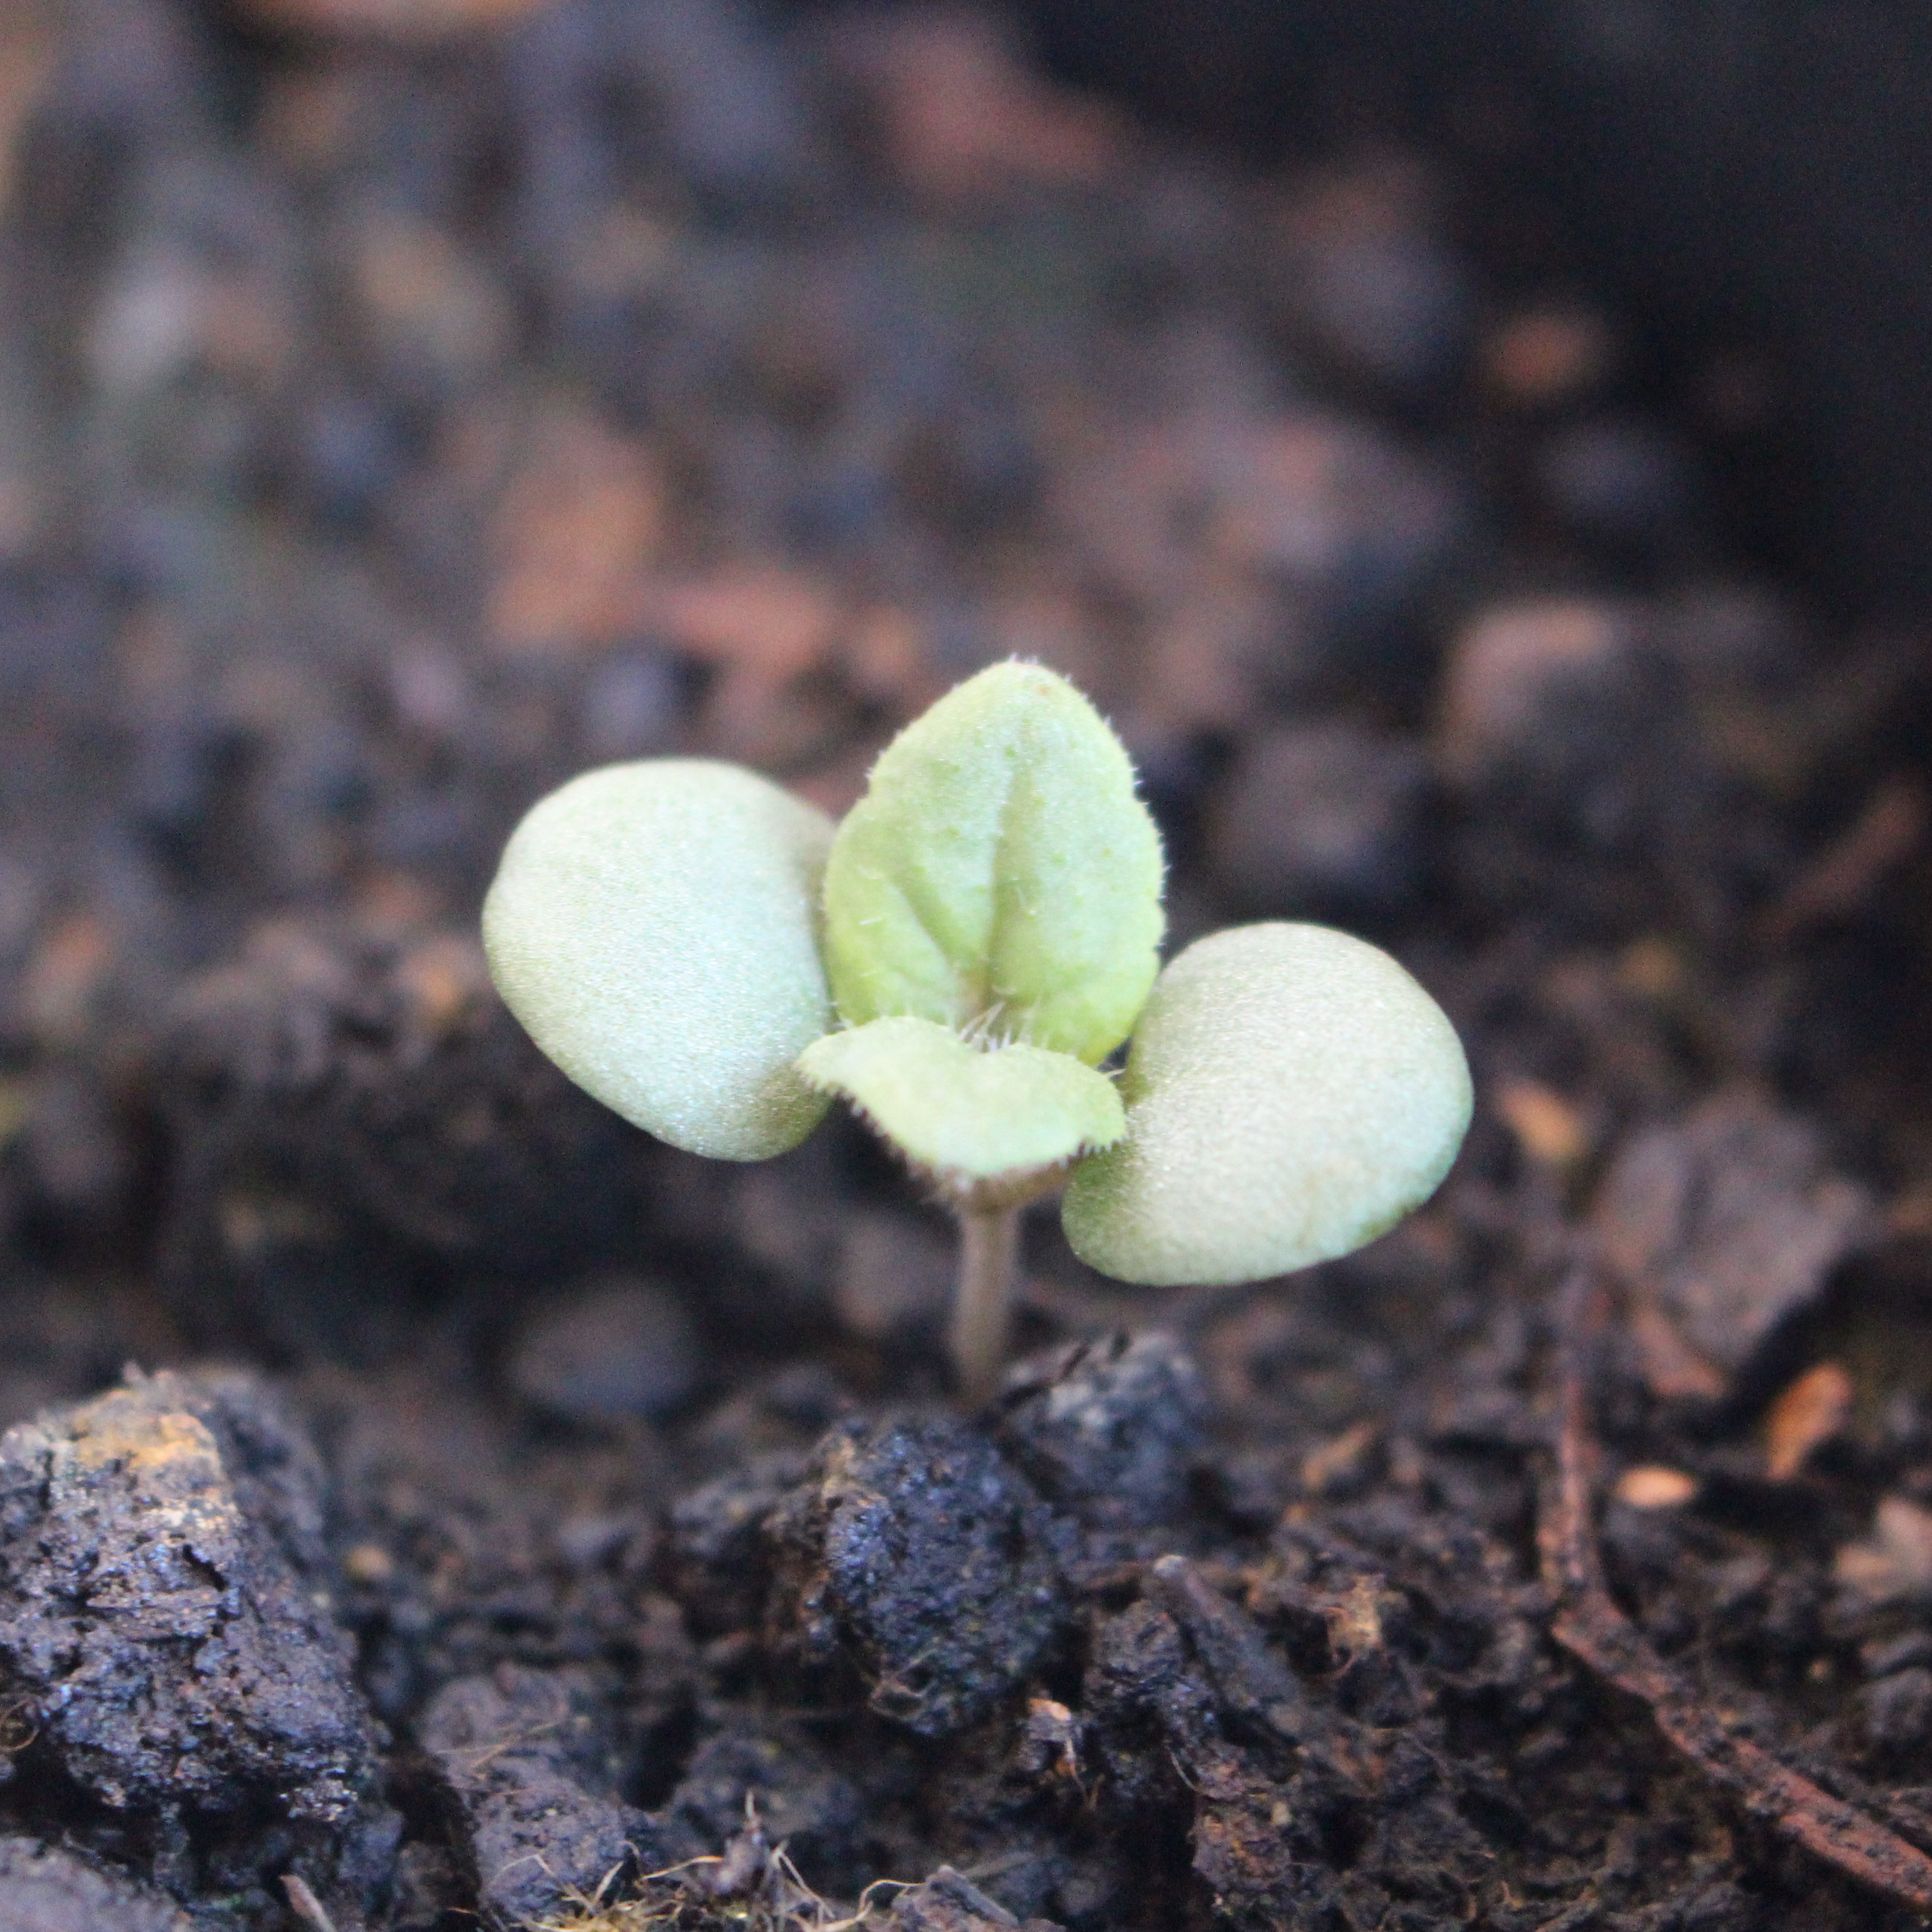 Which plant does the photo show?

Veronica persica
